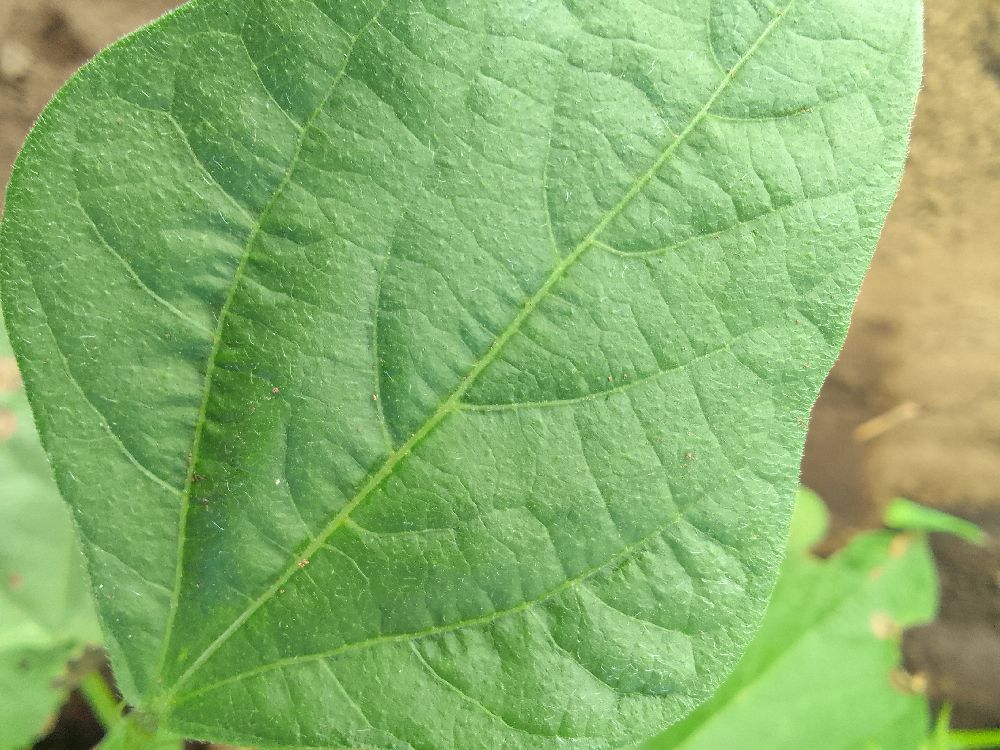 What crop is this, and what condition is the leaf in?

common bean, healthy
